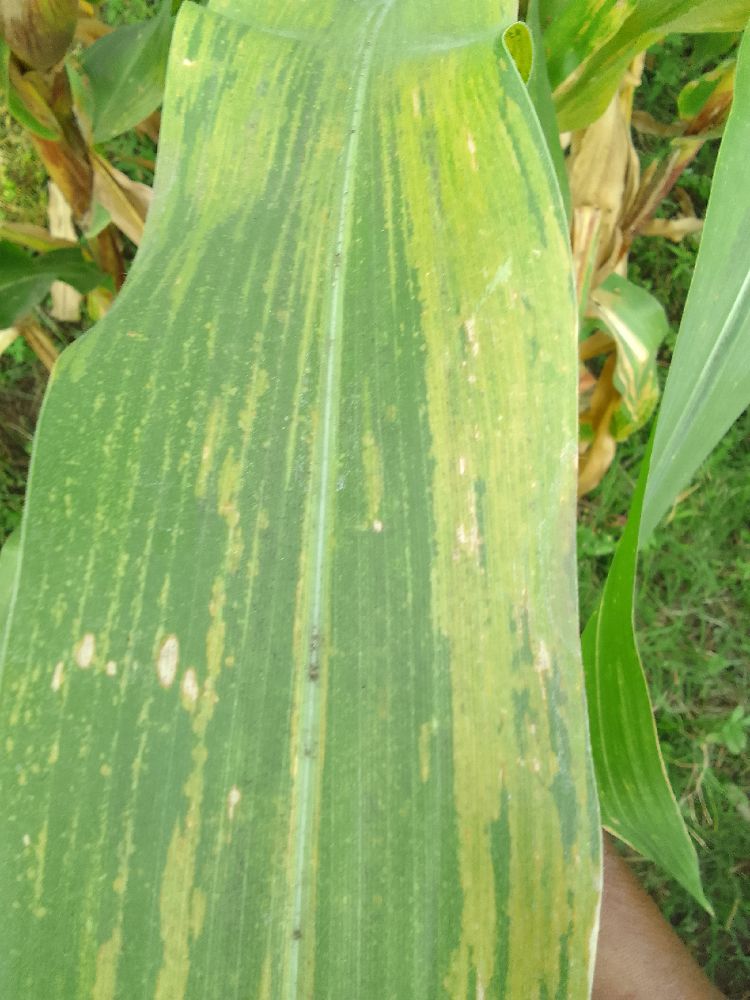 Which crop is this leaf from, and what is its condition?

maize, maize lethal necrosis
